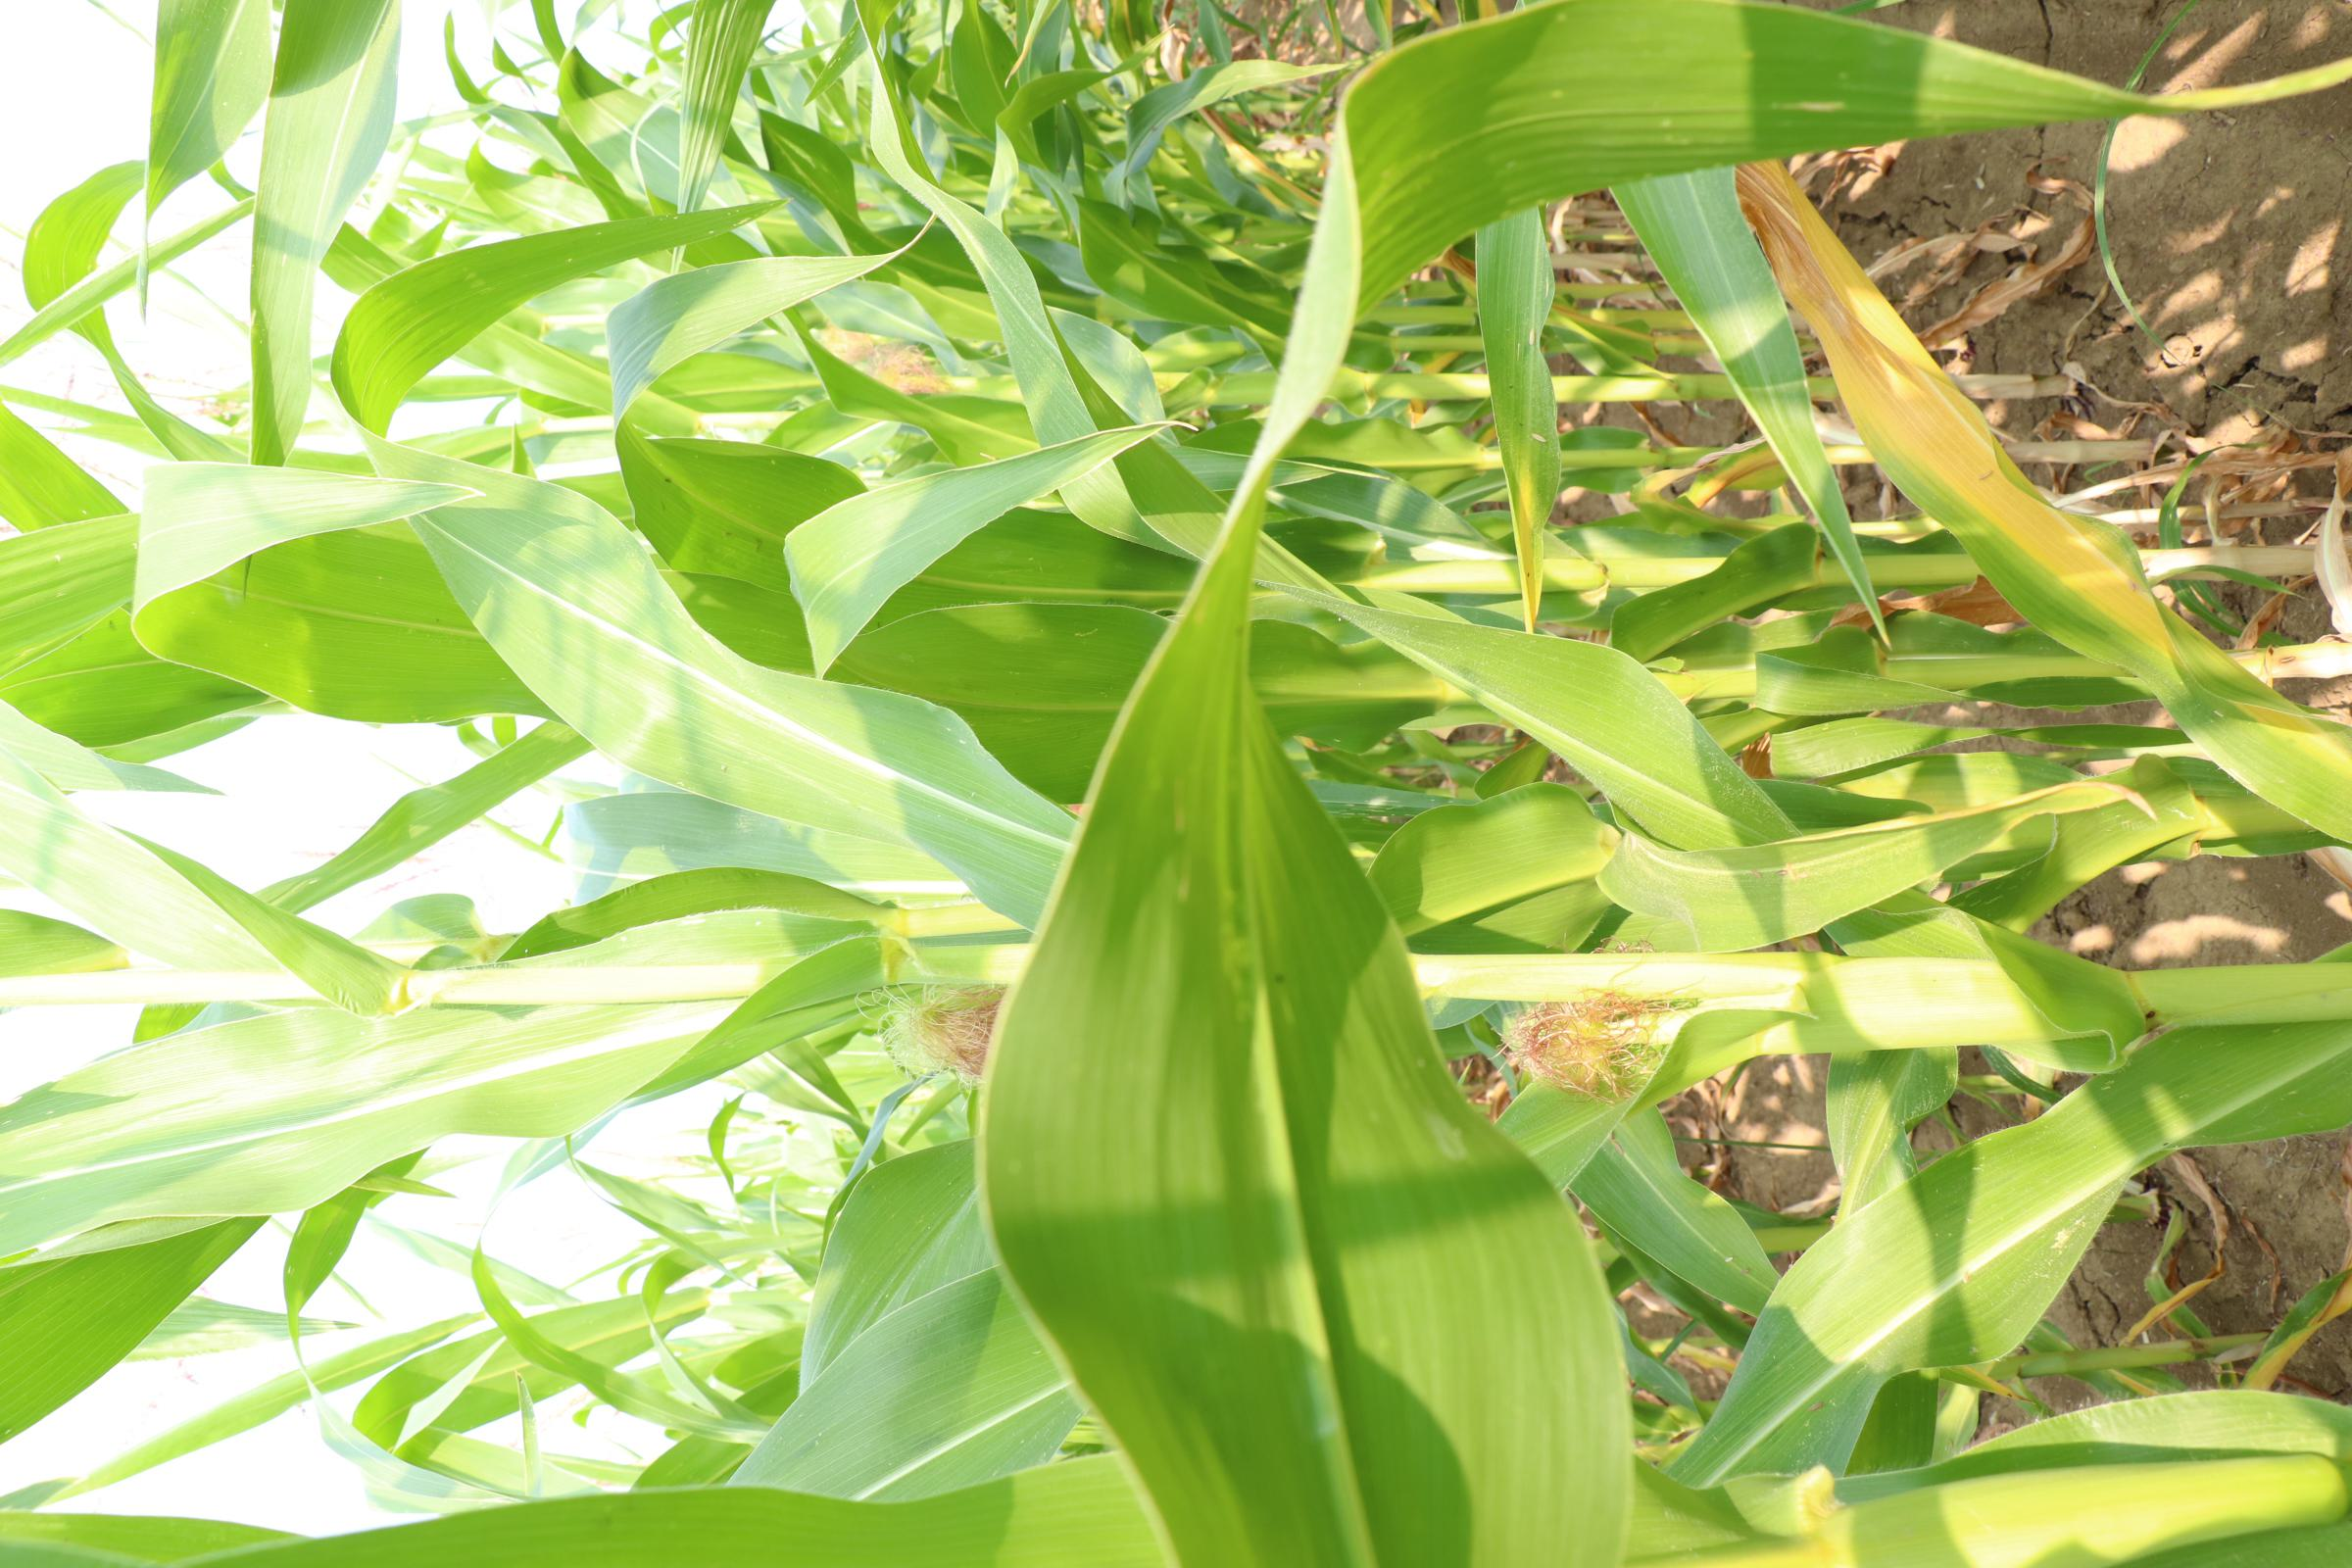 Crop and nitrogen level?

maize, no added nitrogen
